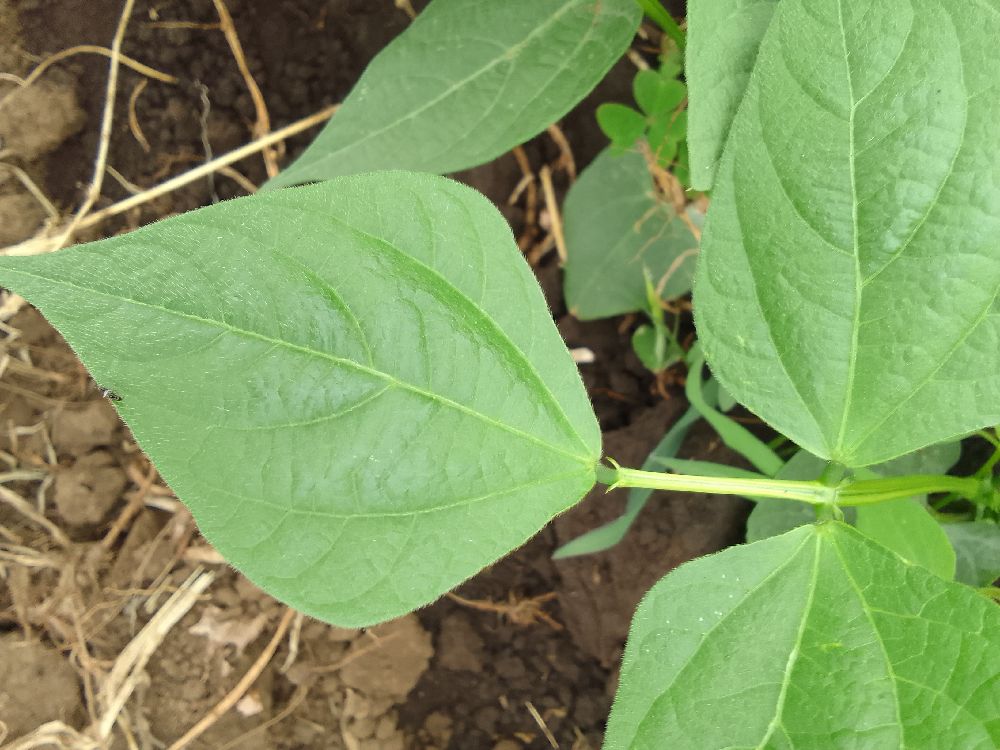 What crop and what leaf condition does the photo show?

common bean, healthy
